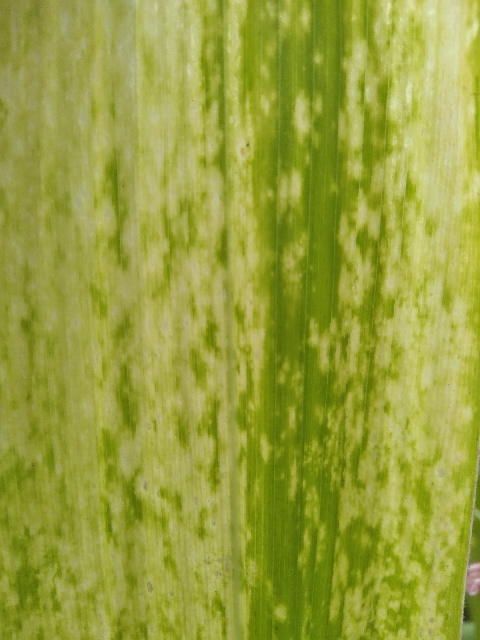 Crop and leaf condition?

maize, maize lethal necrosis
